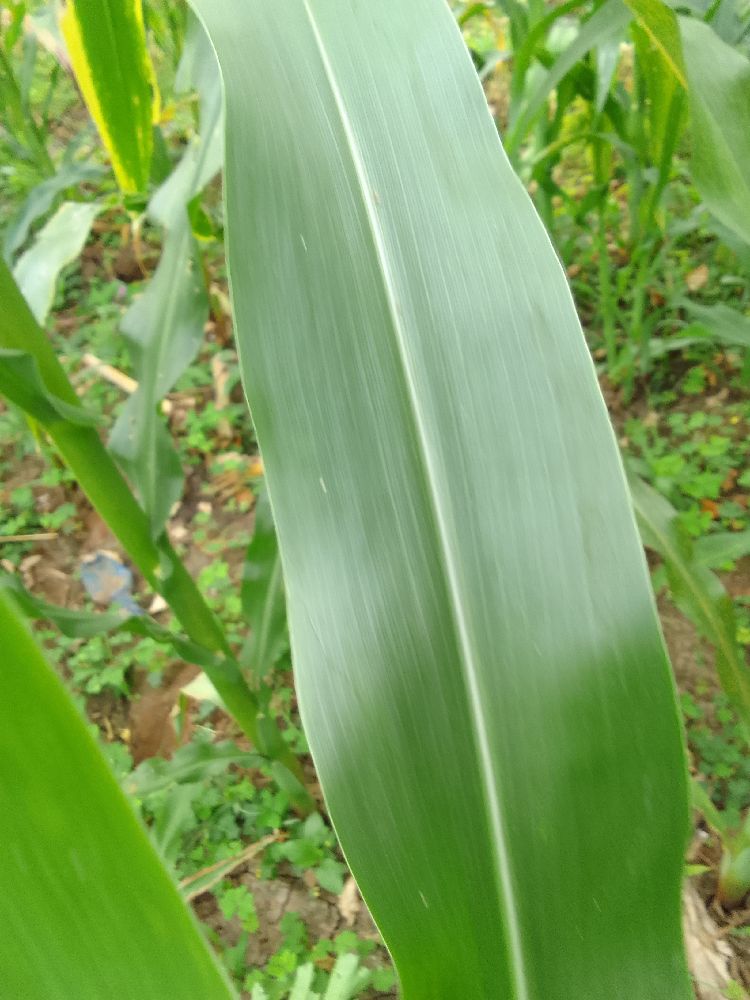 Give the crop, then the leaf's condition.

maize, healthy
